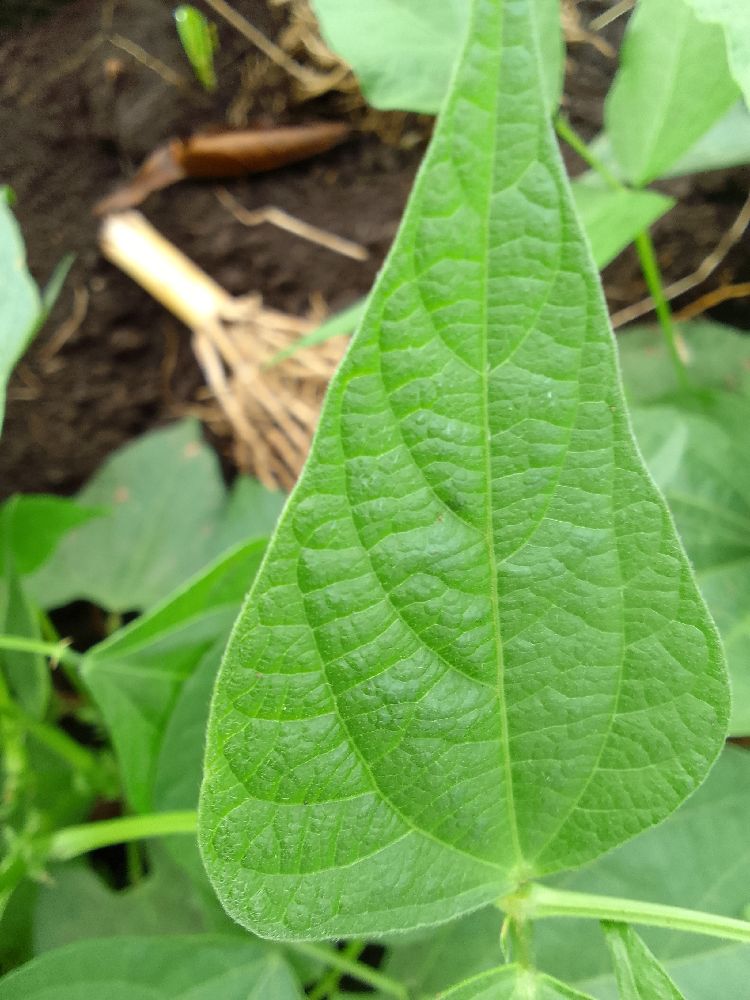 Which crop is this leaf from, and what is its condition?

common bean, healthy
